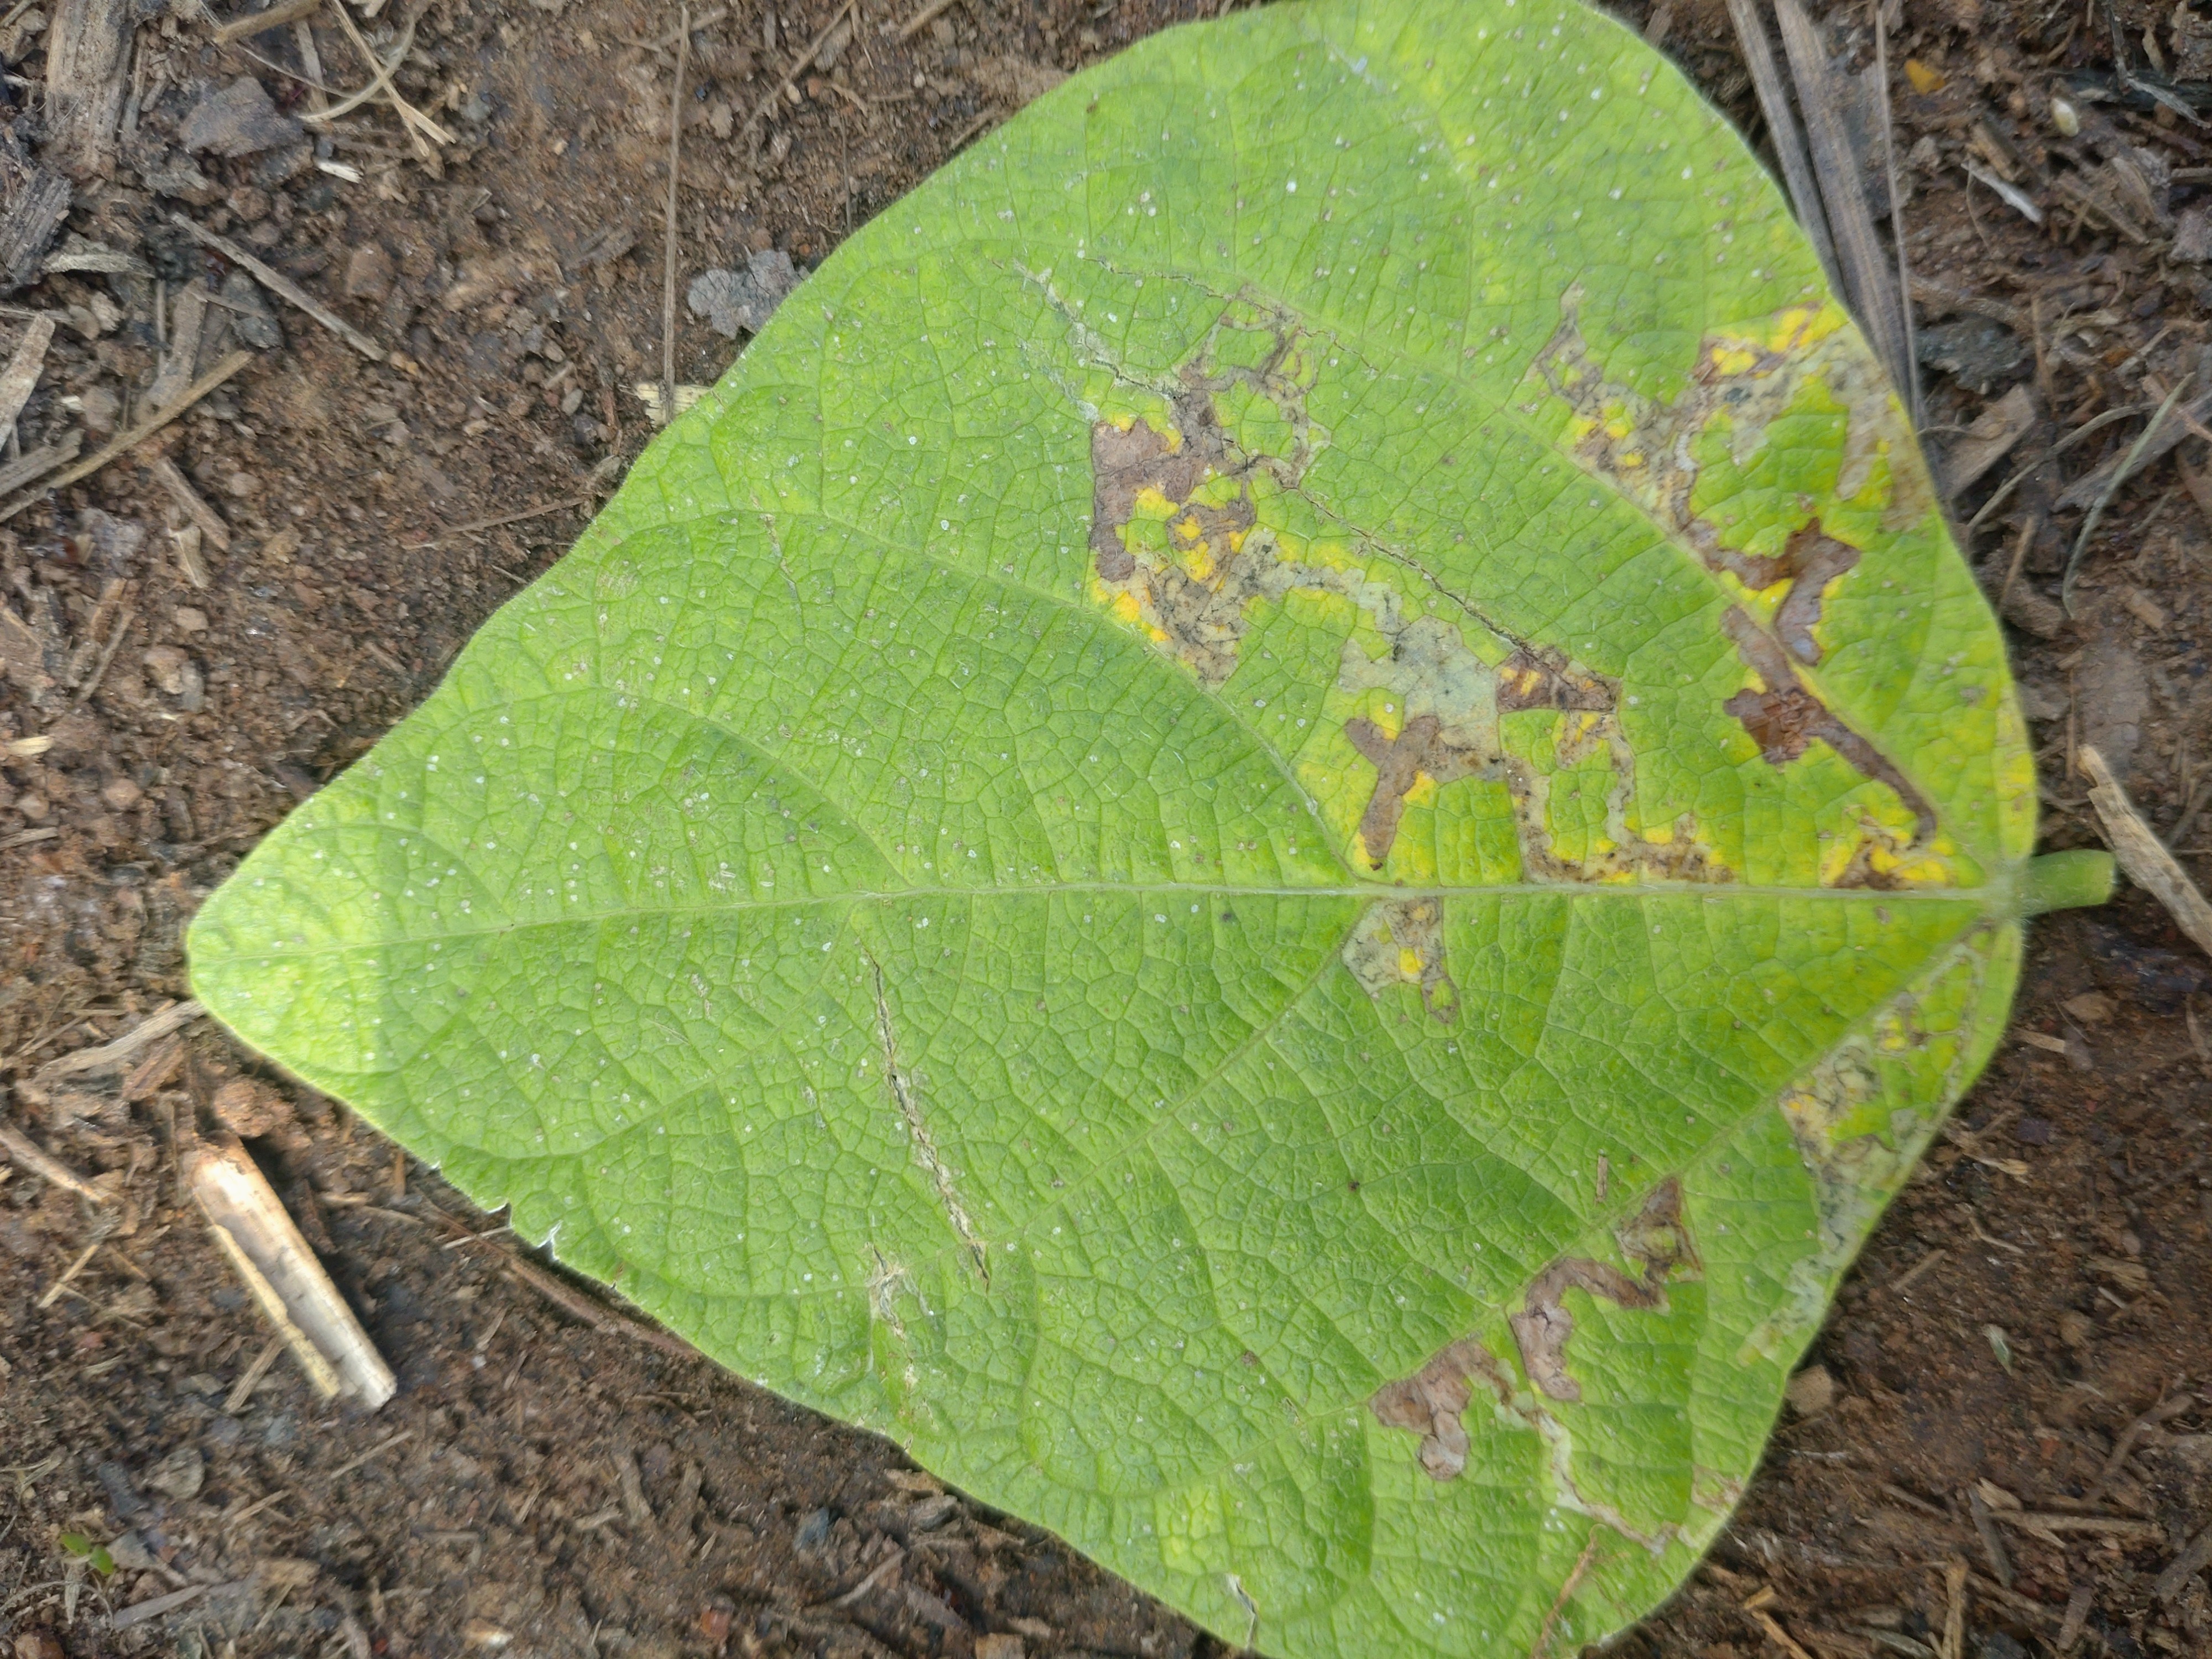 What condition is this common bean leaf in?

anthracnose
